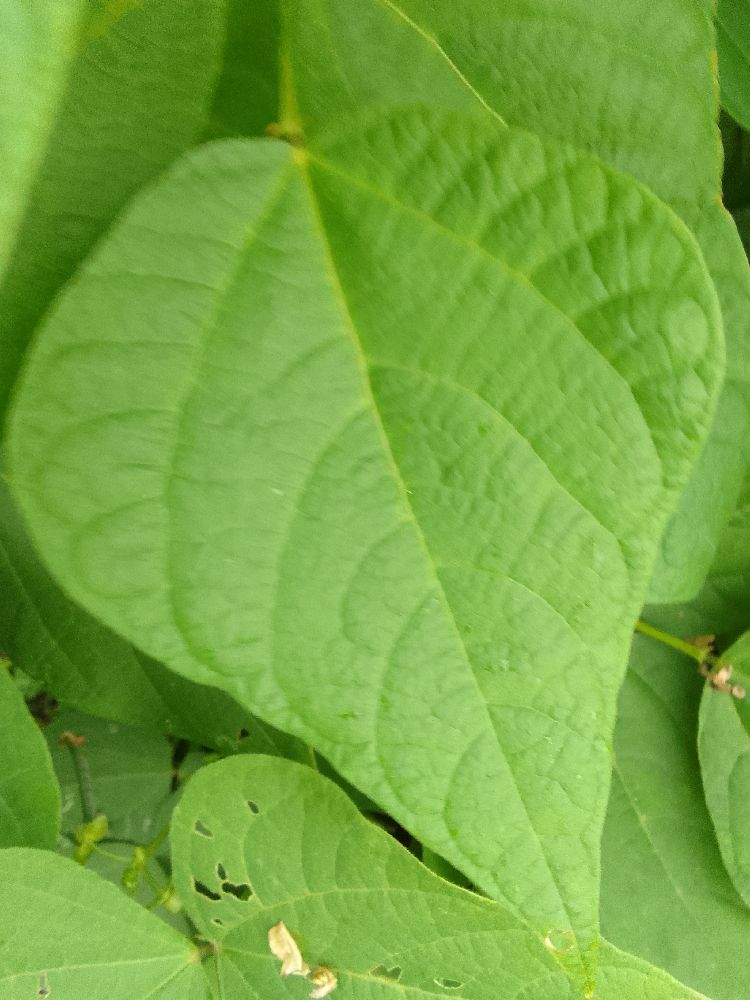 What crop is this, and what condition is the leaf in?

common bean, healthy
